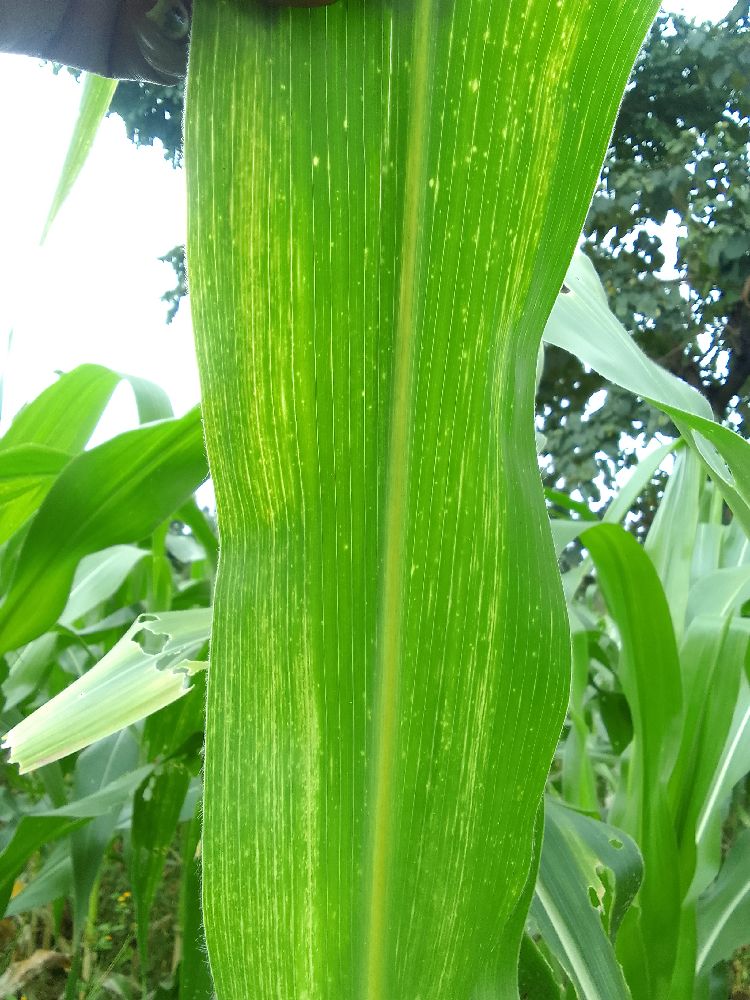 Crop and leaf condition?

maize, maize lethal necrosis
